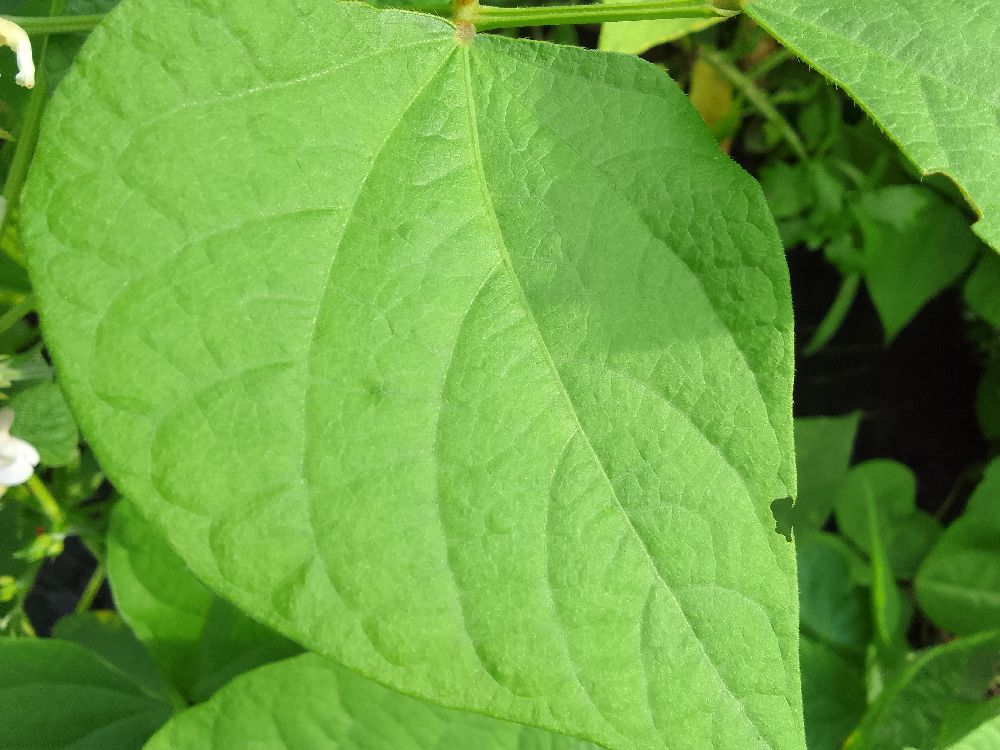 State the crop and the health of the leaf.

common bean, healthy
